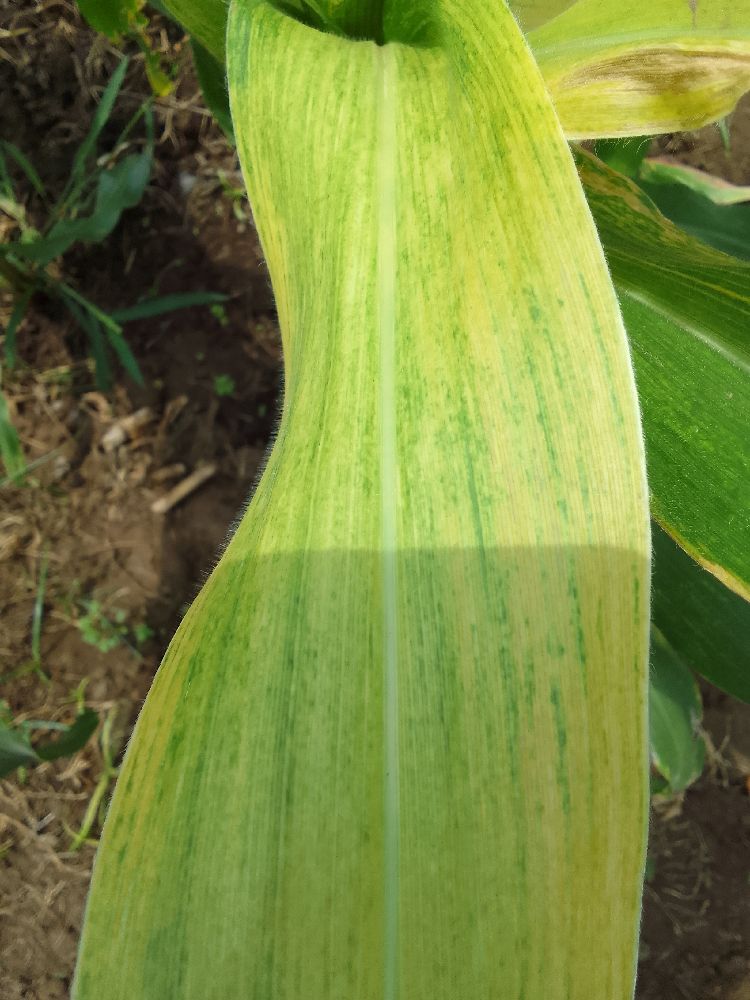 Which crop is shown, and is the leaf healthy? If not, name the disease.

maize, maize lethal necrosis
